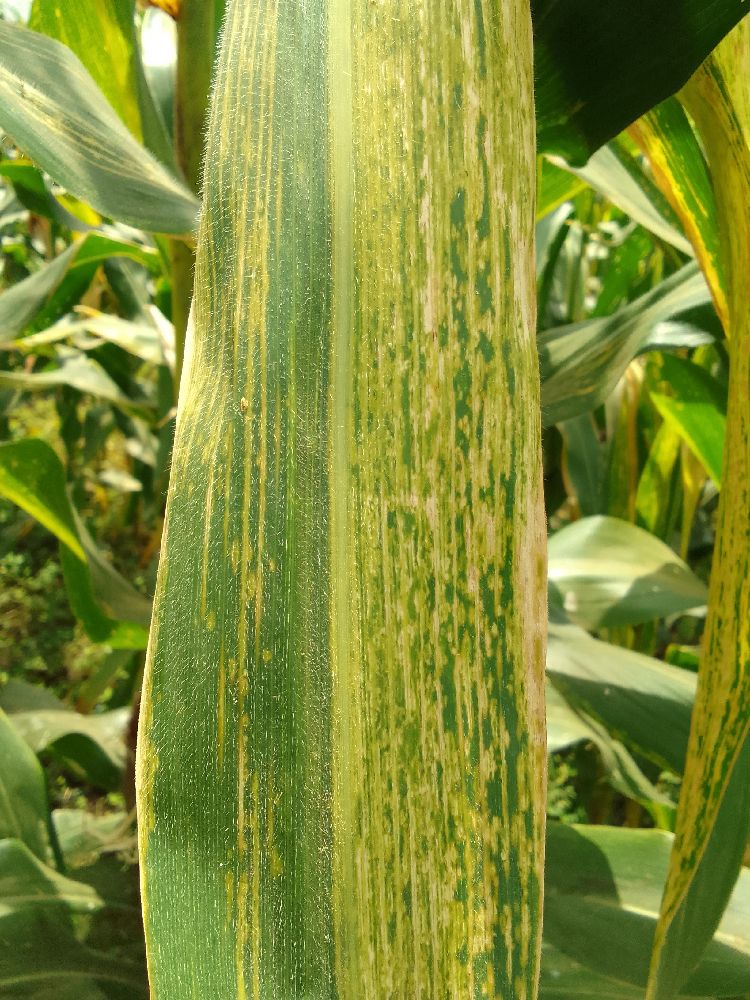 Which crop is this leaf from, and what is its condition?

maize, maize lethal necrosis
